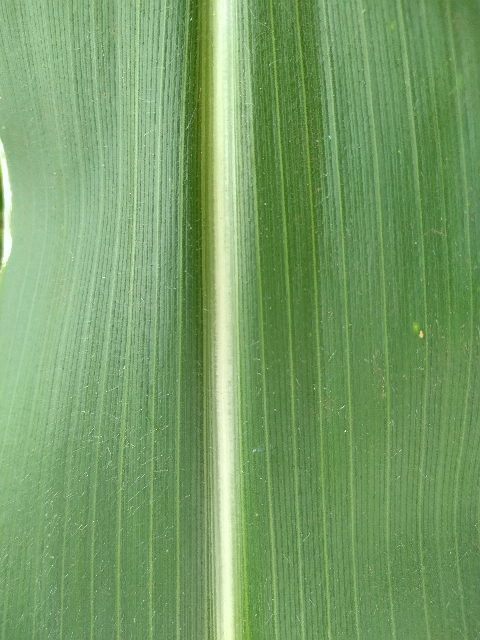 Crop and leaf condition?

maize, healthy
